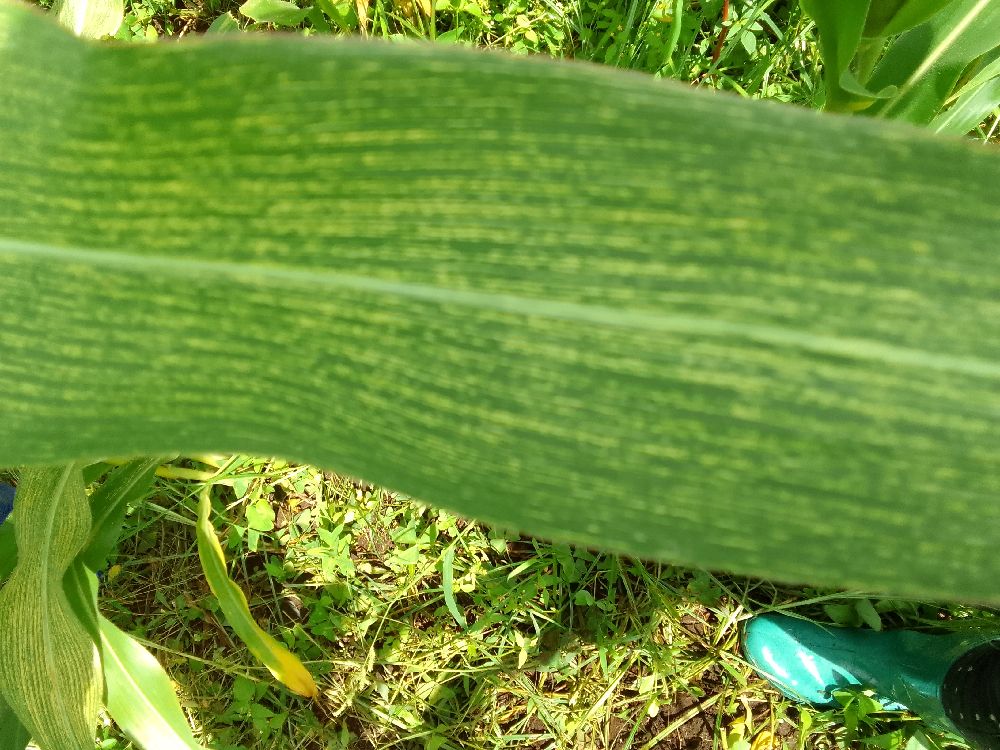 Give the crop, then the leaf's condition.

maize, maize streak virus
